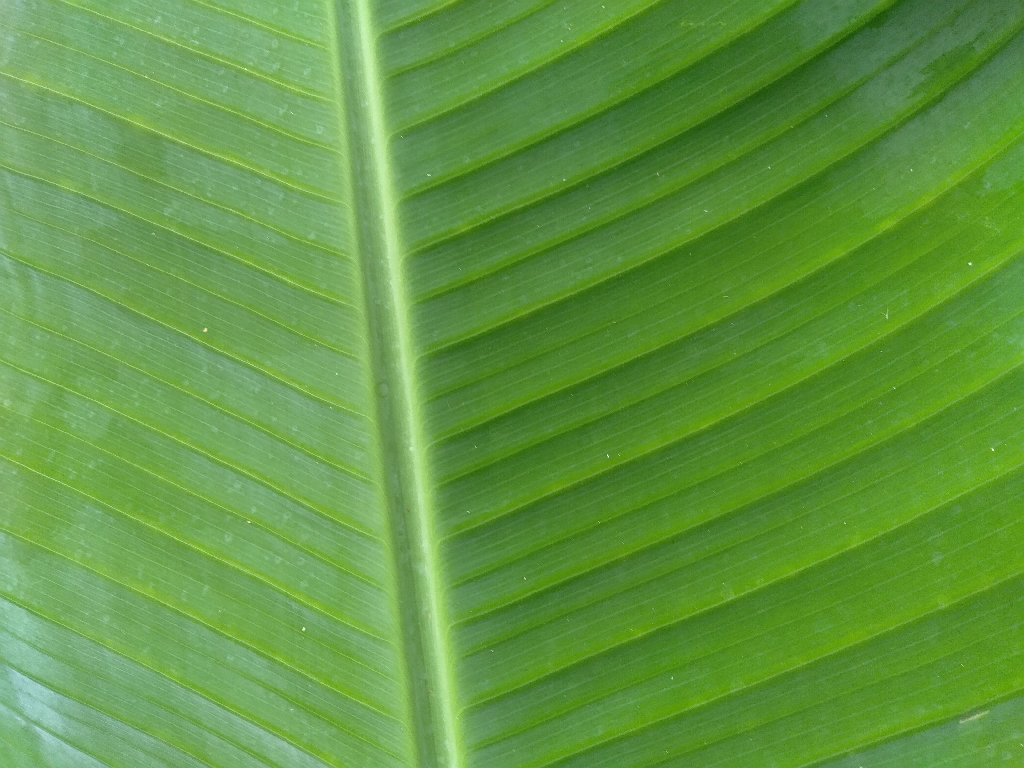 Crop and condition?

banana, healthy
